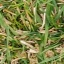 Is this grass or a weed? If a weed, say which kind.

grass
